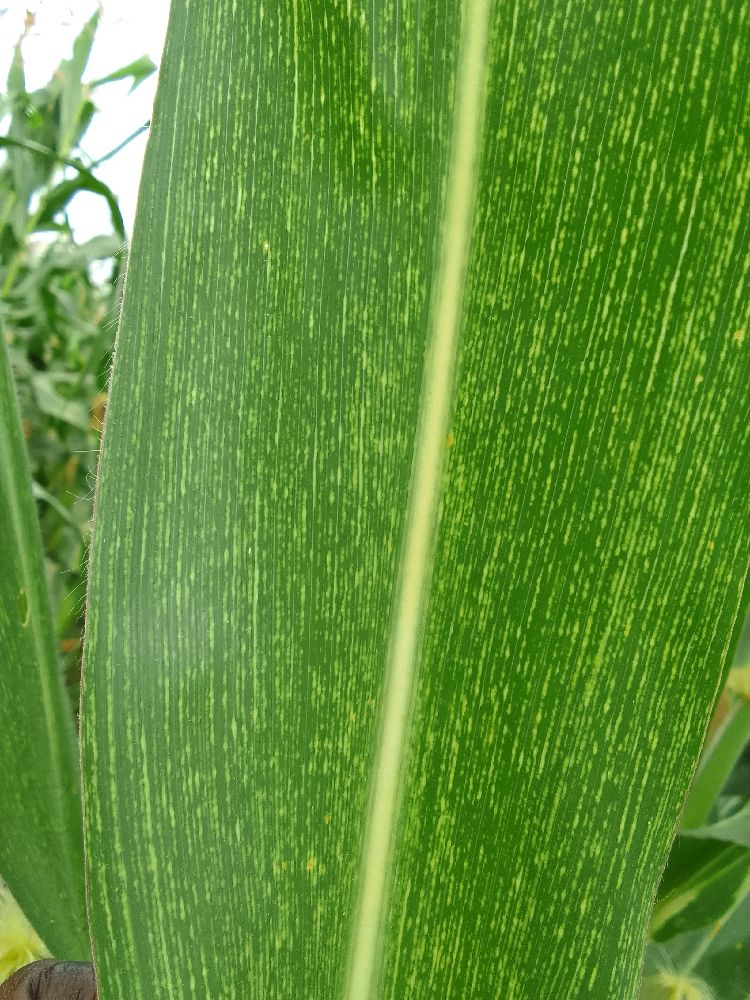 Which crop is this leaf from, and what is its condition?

maize, maize streak virus
